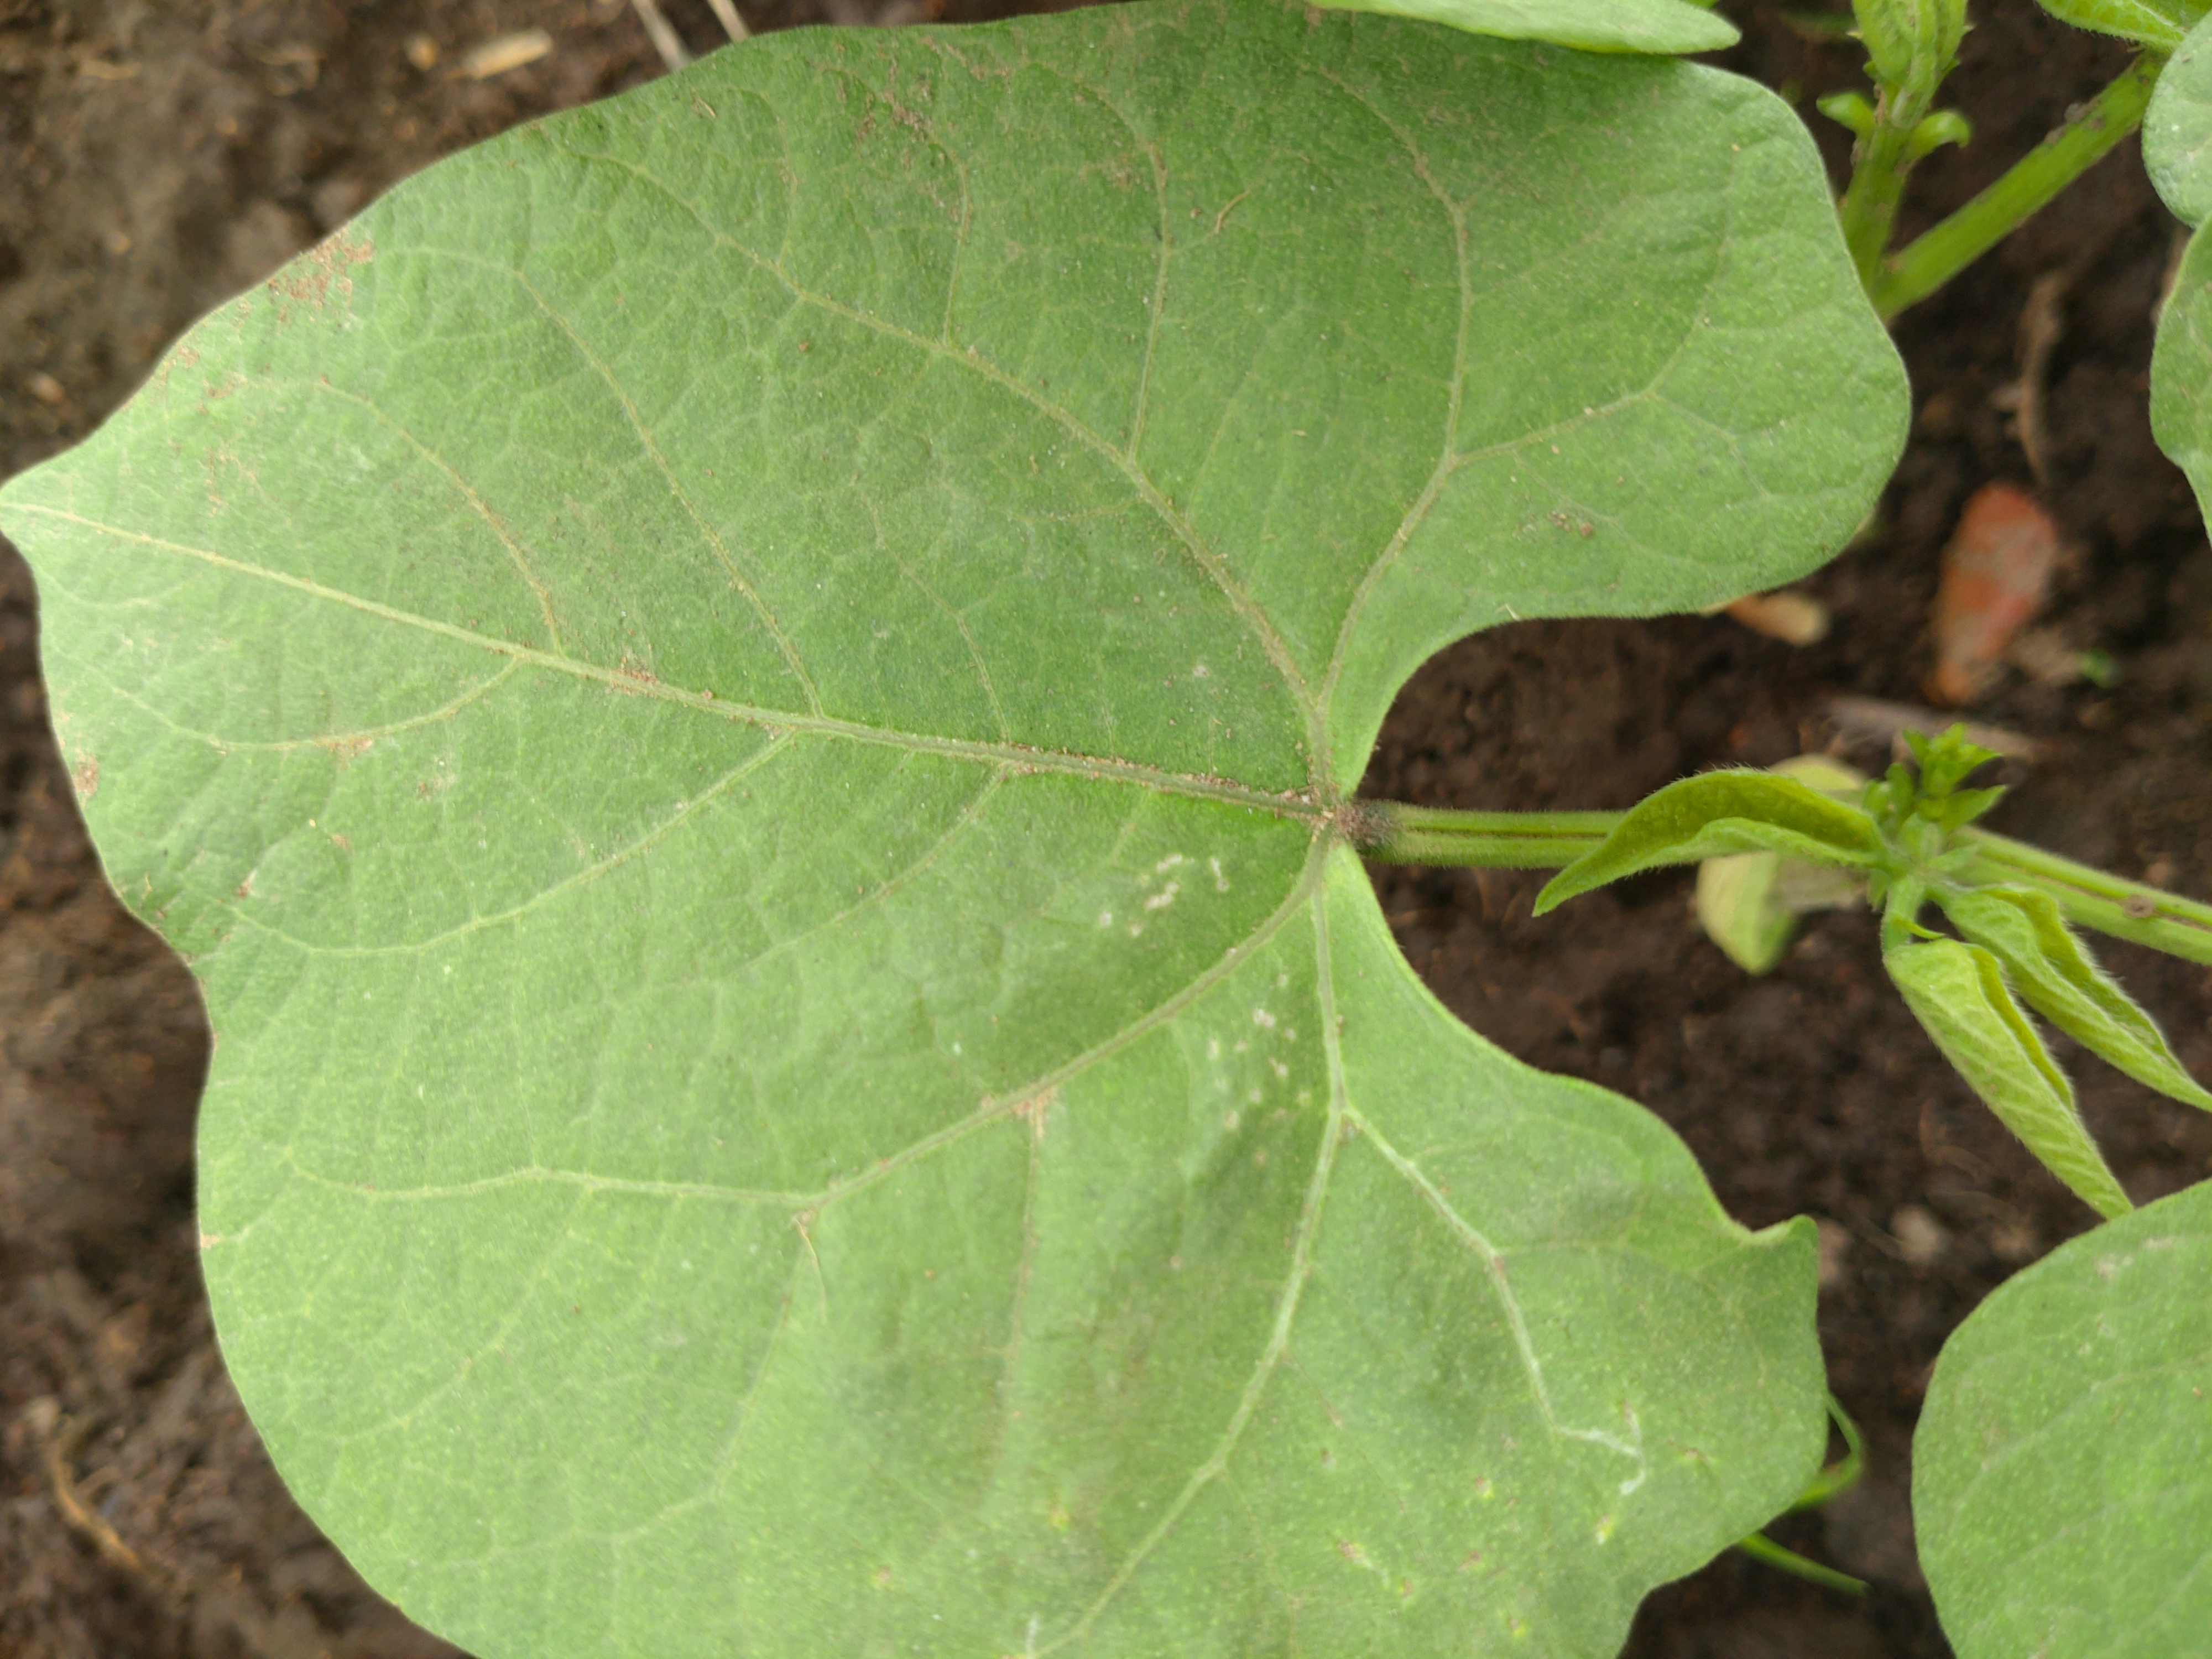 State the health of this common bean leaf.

healthy
